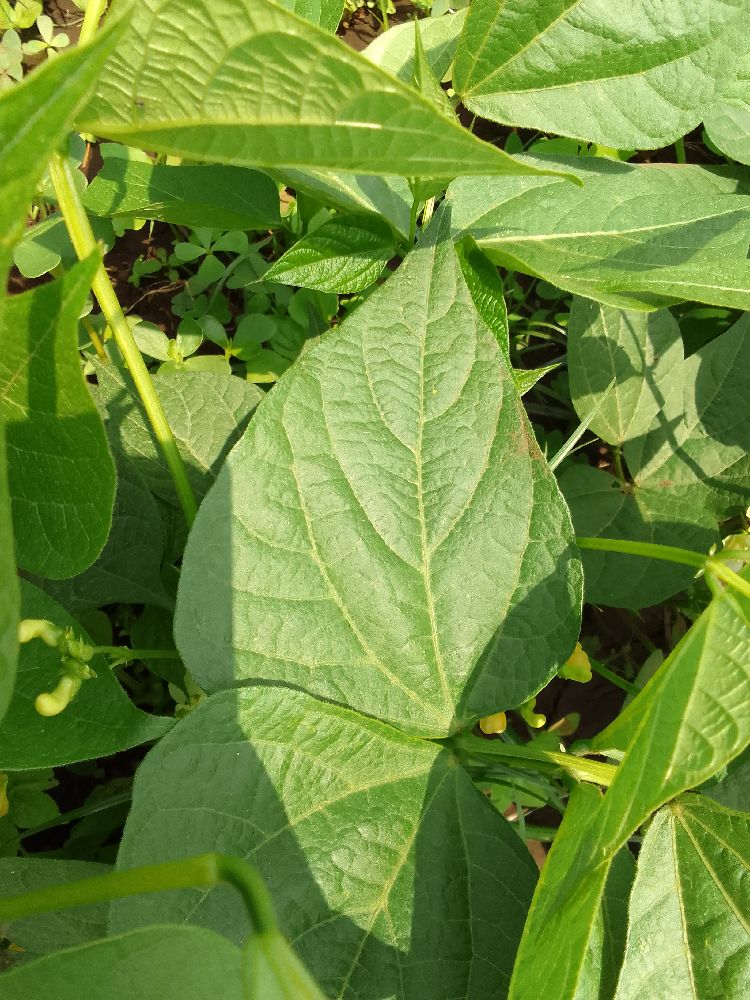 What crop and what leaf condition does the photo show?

common bean, healthy
